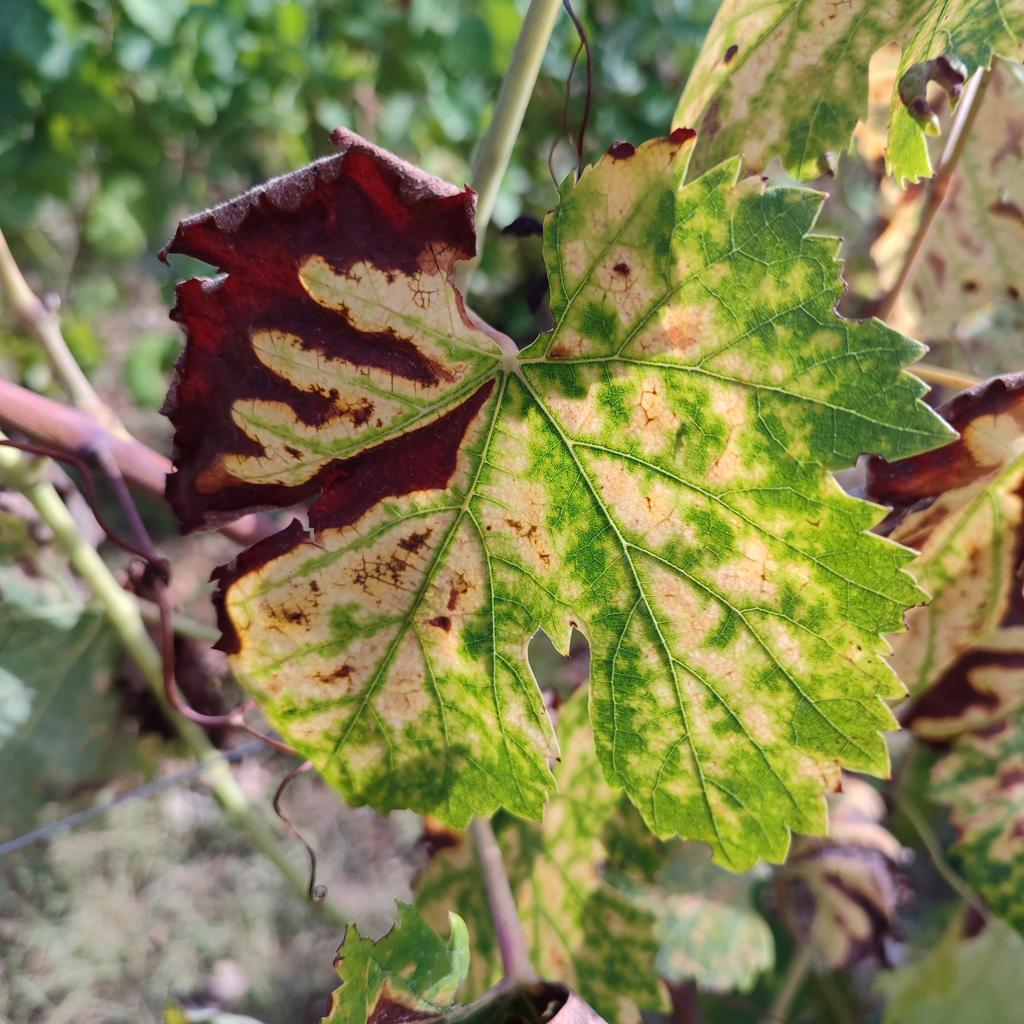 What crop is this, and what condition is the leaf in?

grapevine, esca complex
